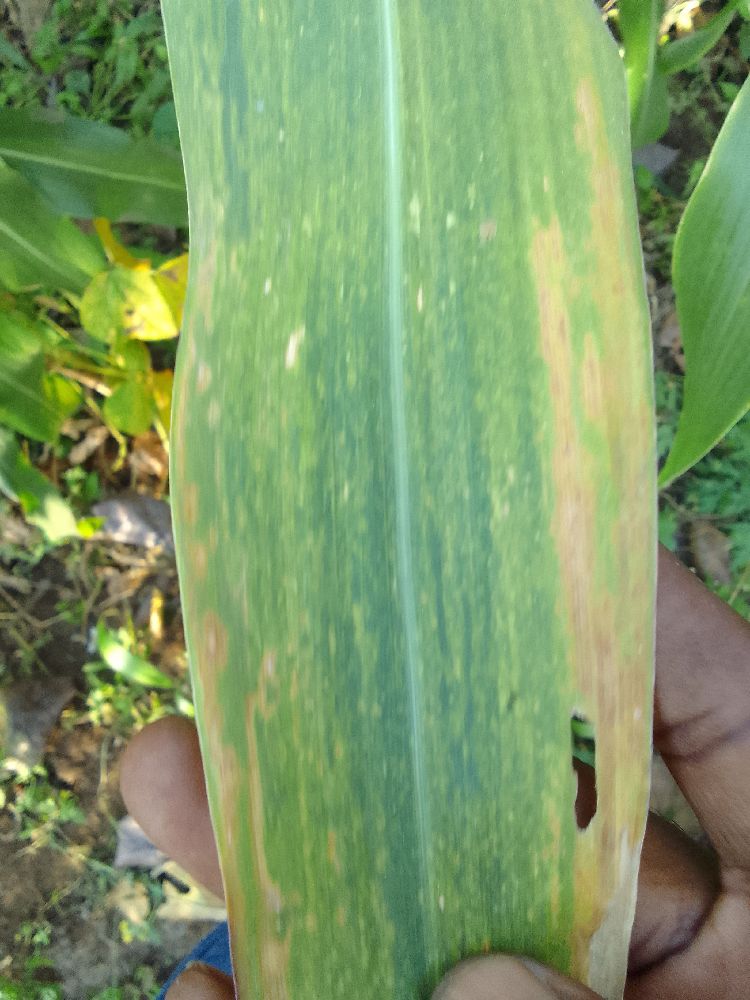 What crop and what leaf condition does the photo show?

maize, maize lethal necrosis
